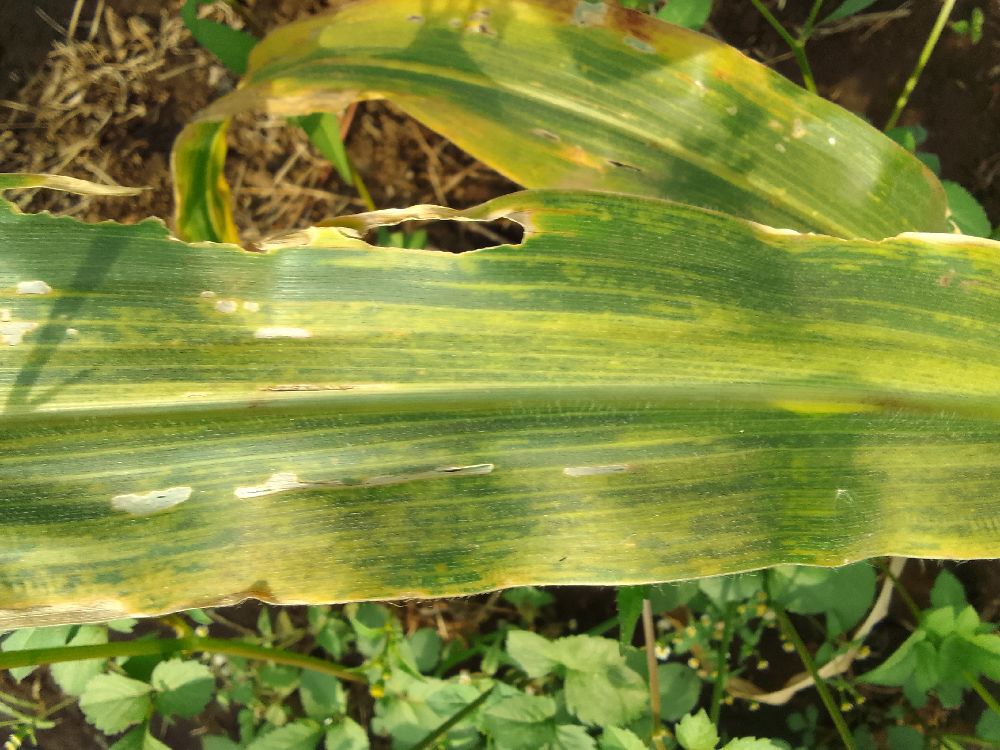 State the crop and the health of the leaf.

maize, maize lethal necrosis
